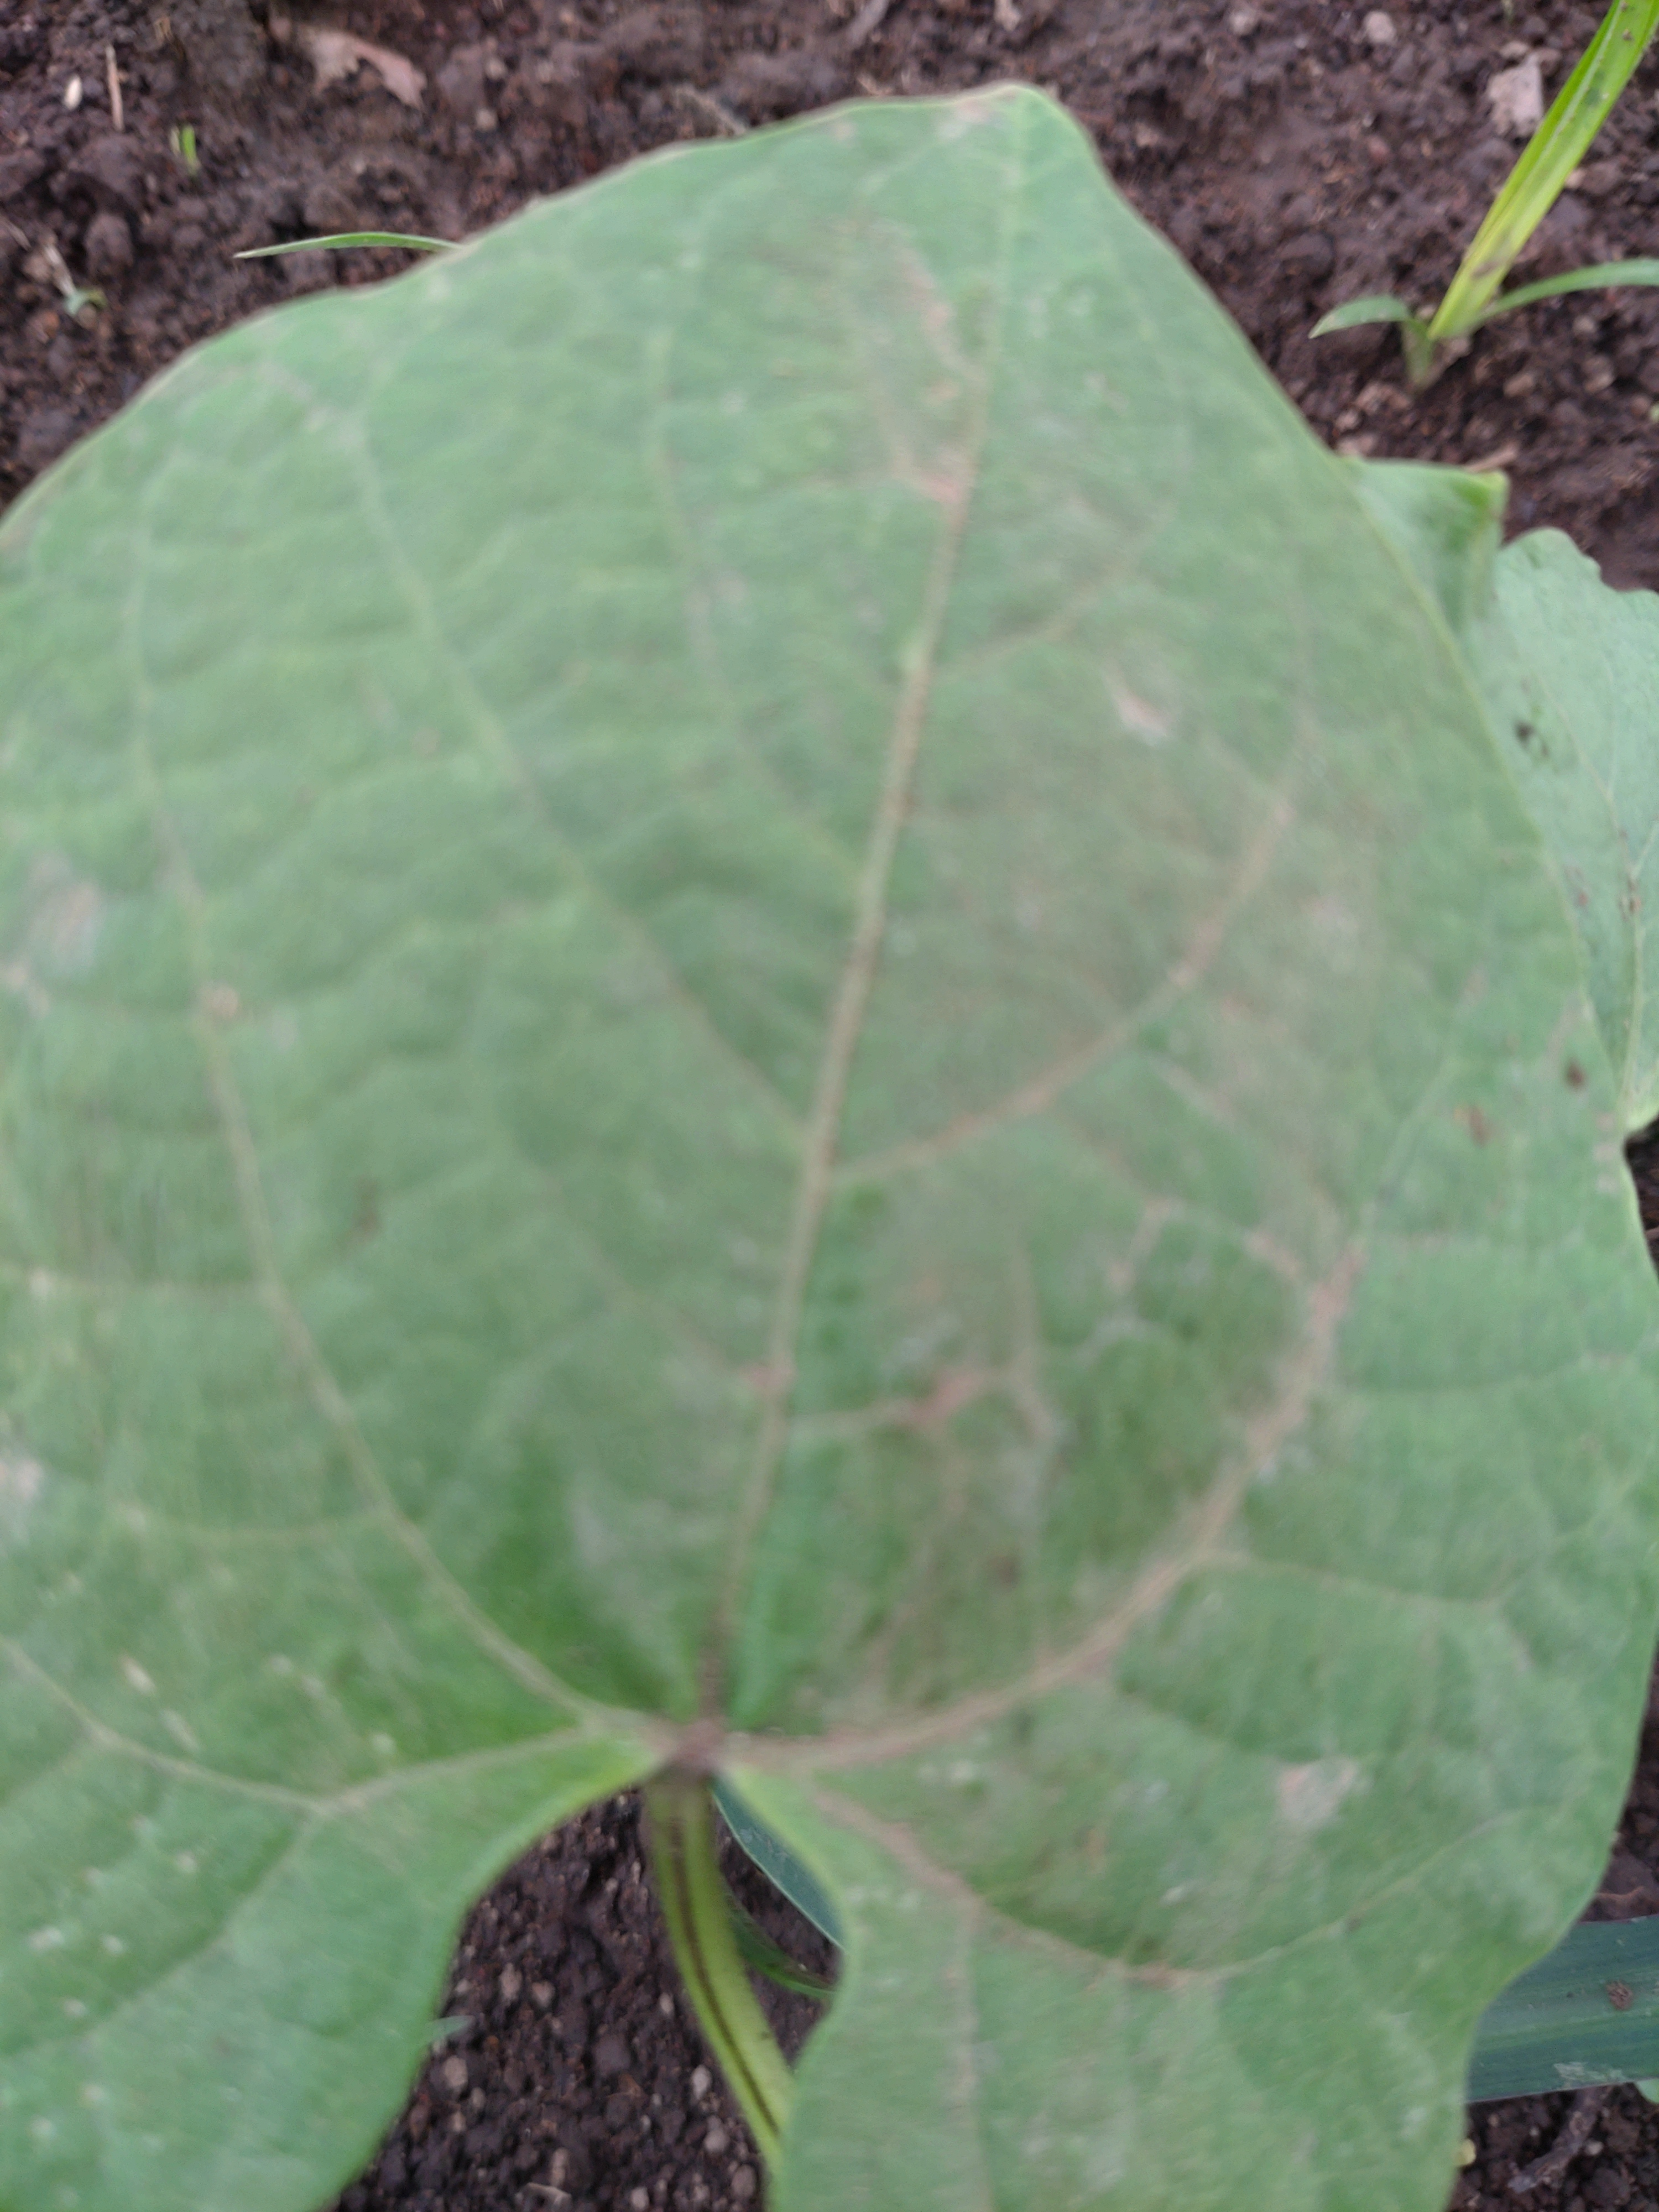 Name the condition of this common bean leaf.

healthy
